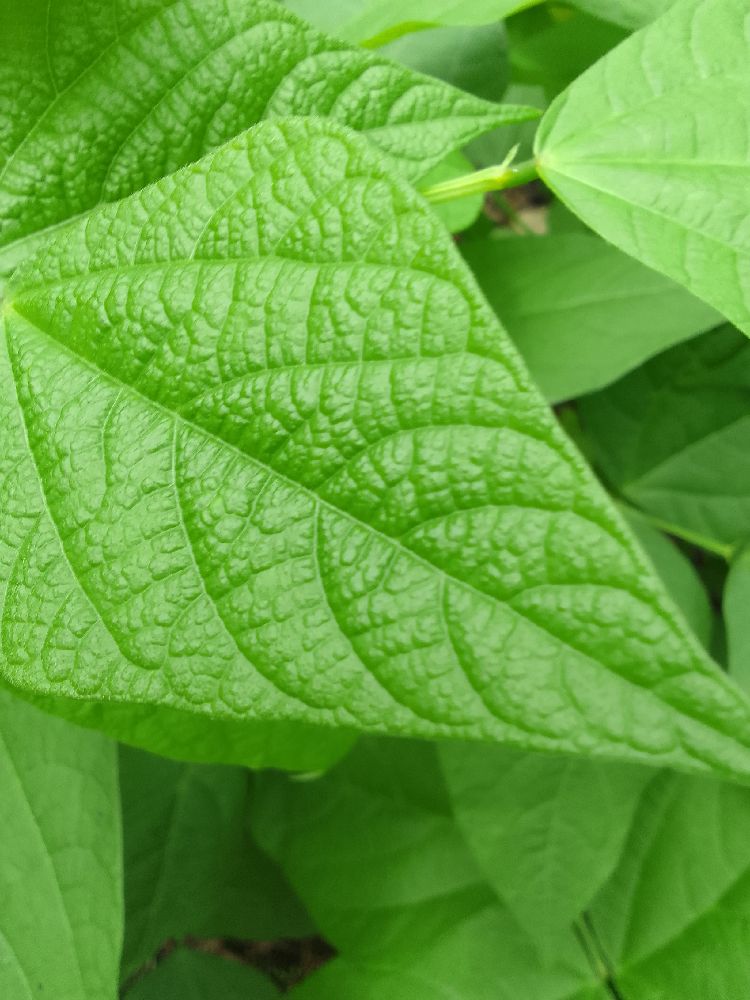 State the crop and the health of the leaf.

common bean, healthy
